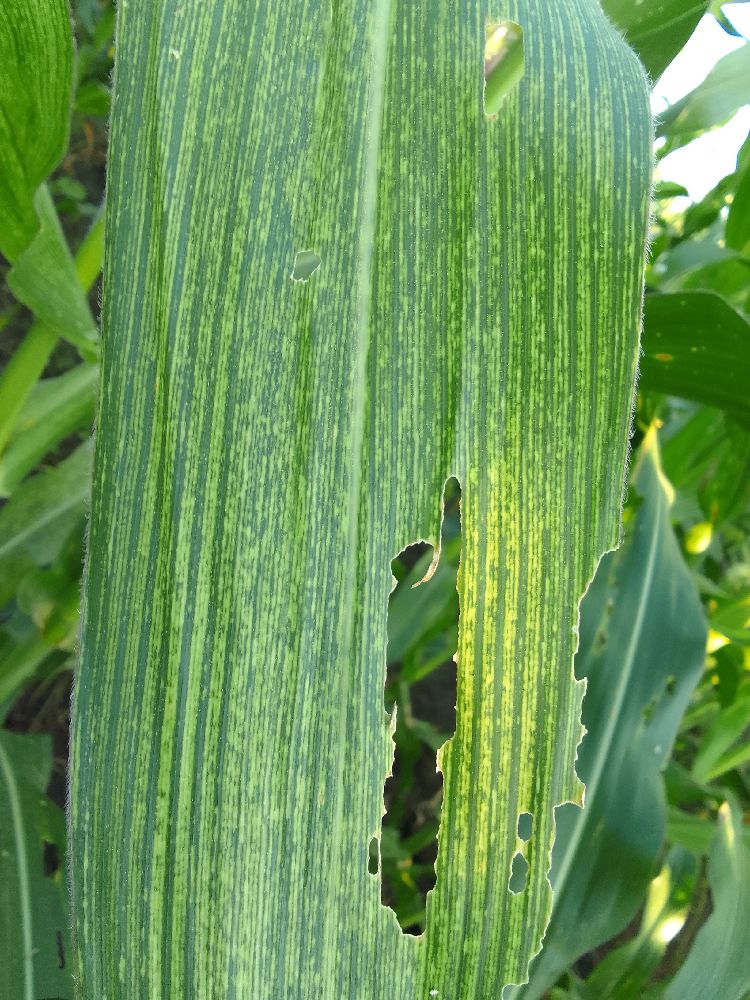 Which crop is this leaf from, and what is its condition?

maize, maize streak virus
